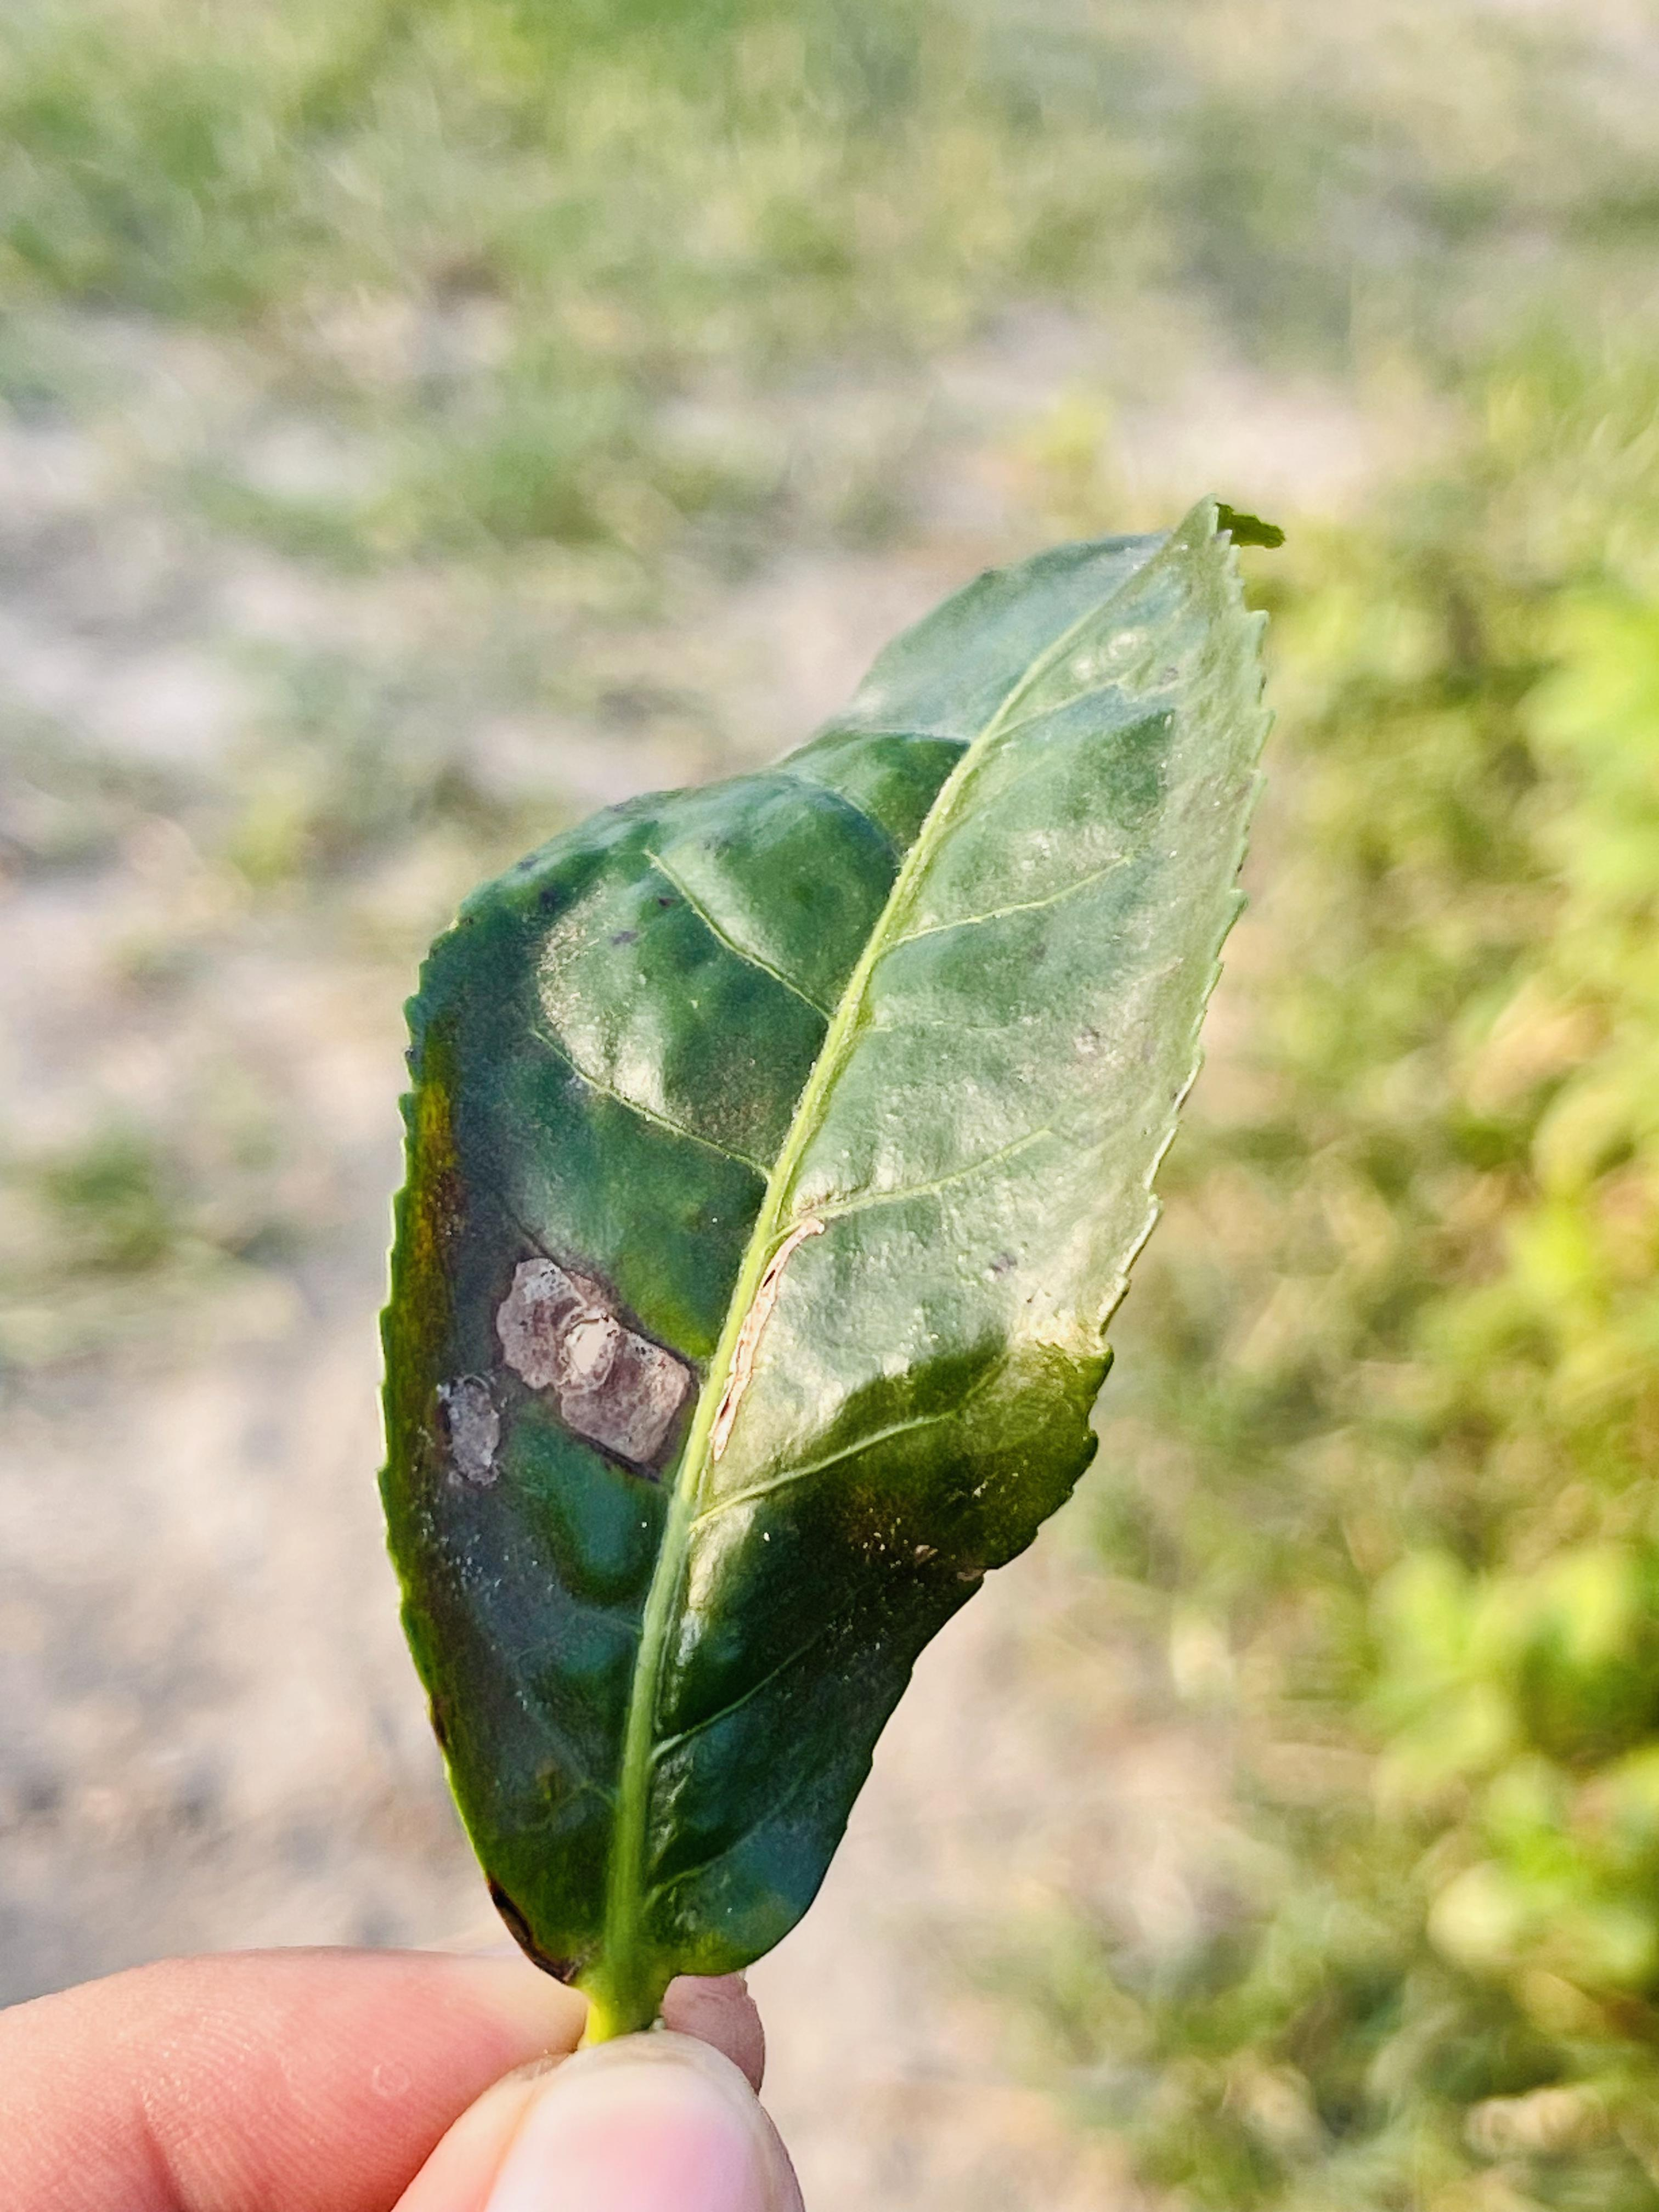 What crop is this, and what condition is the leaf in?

tea, blight
